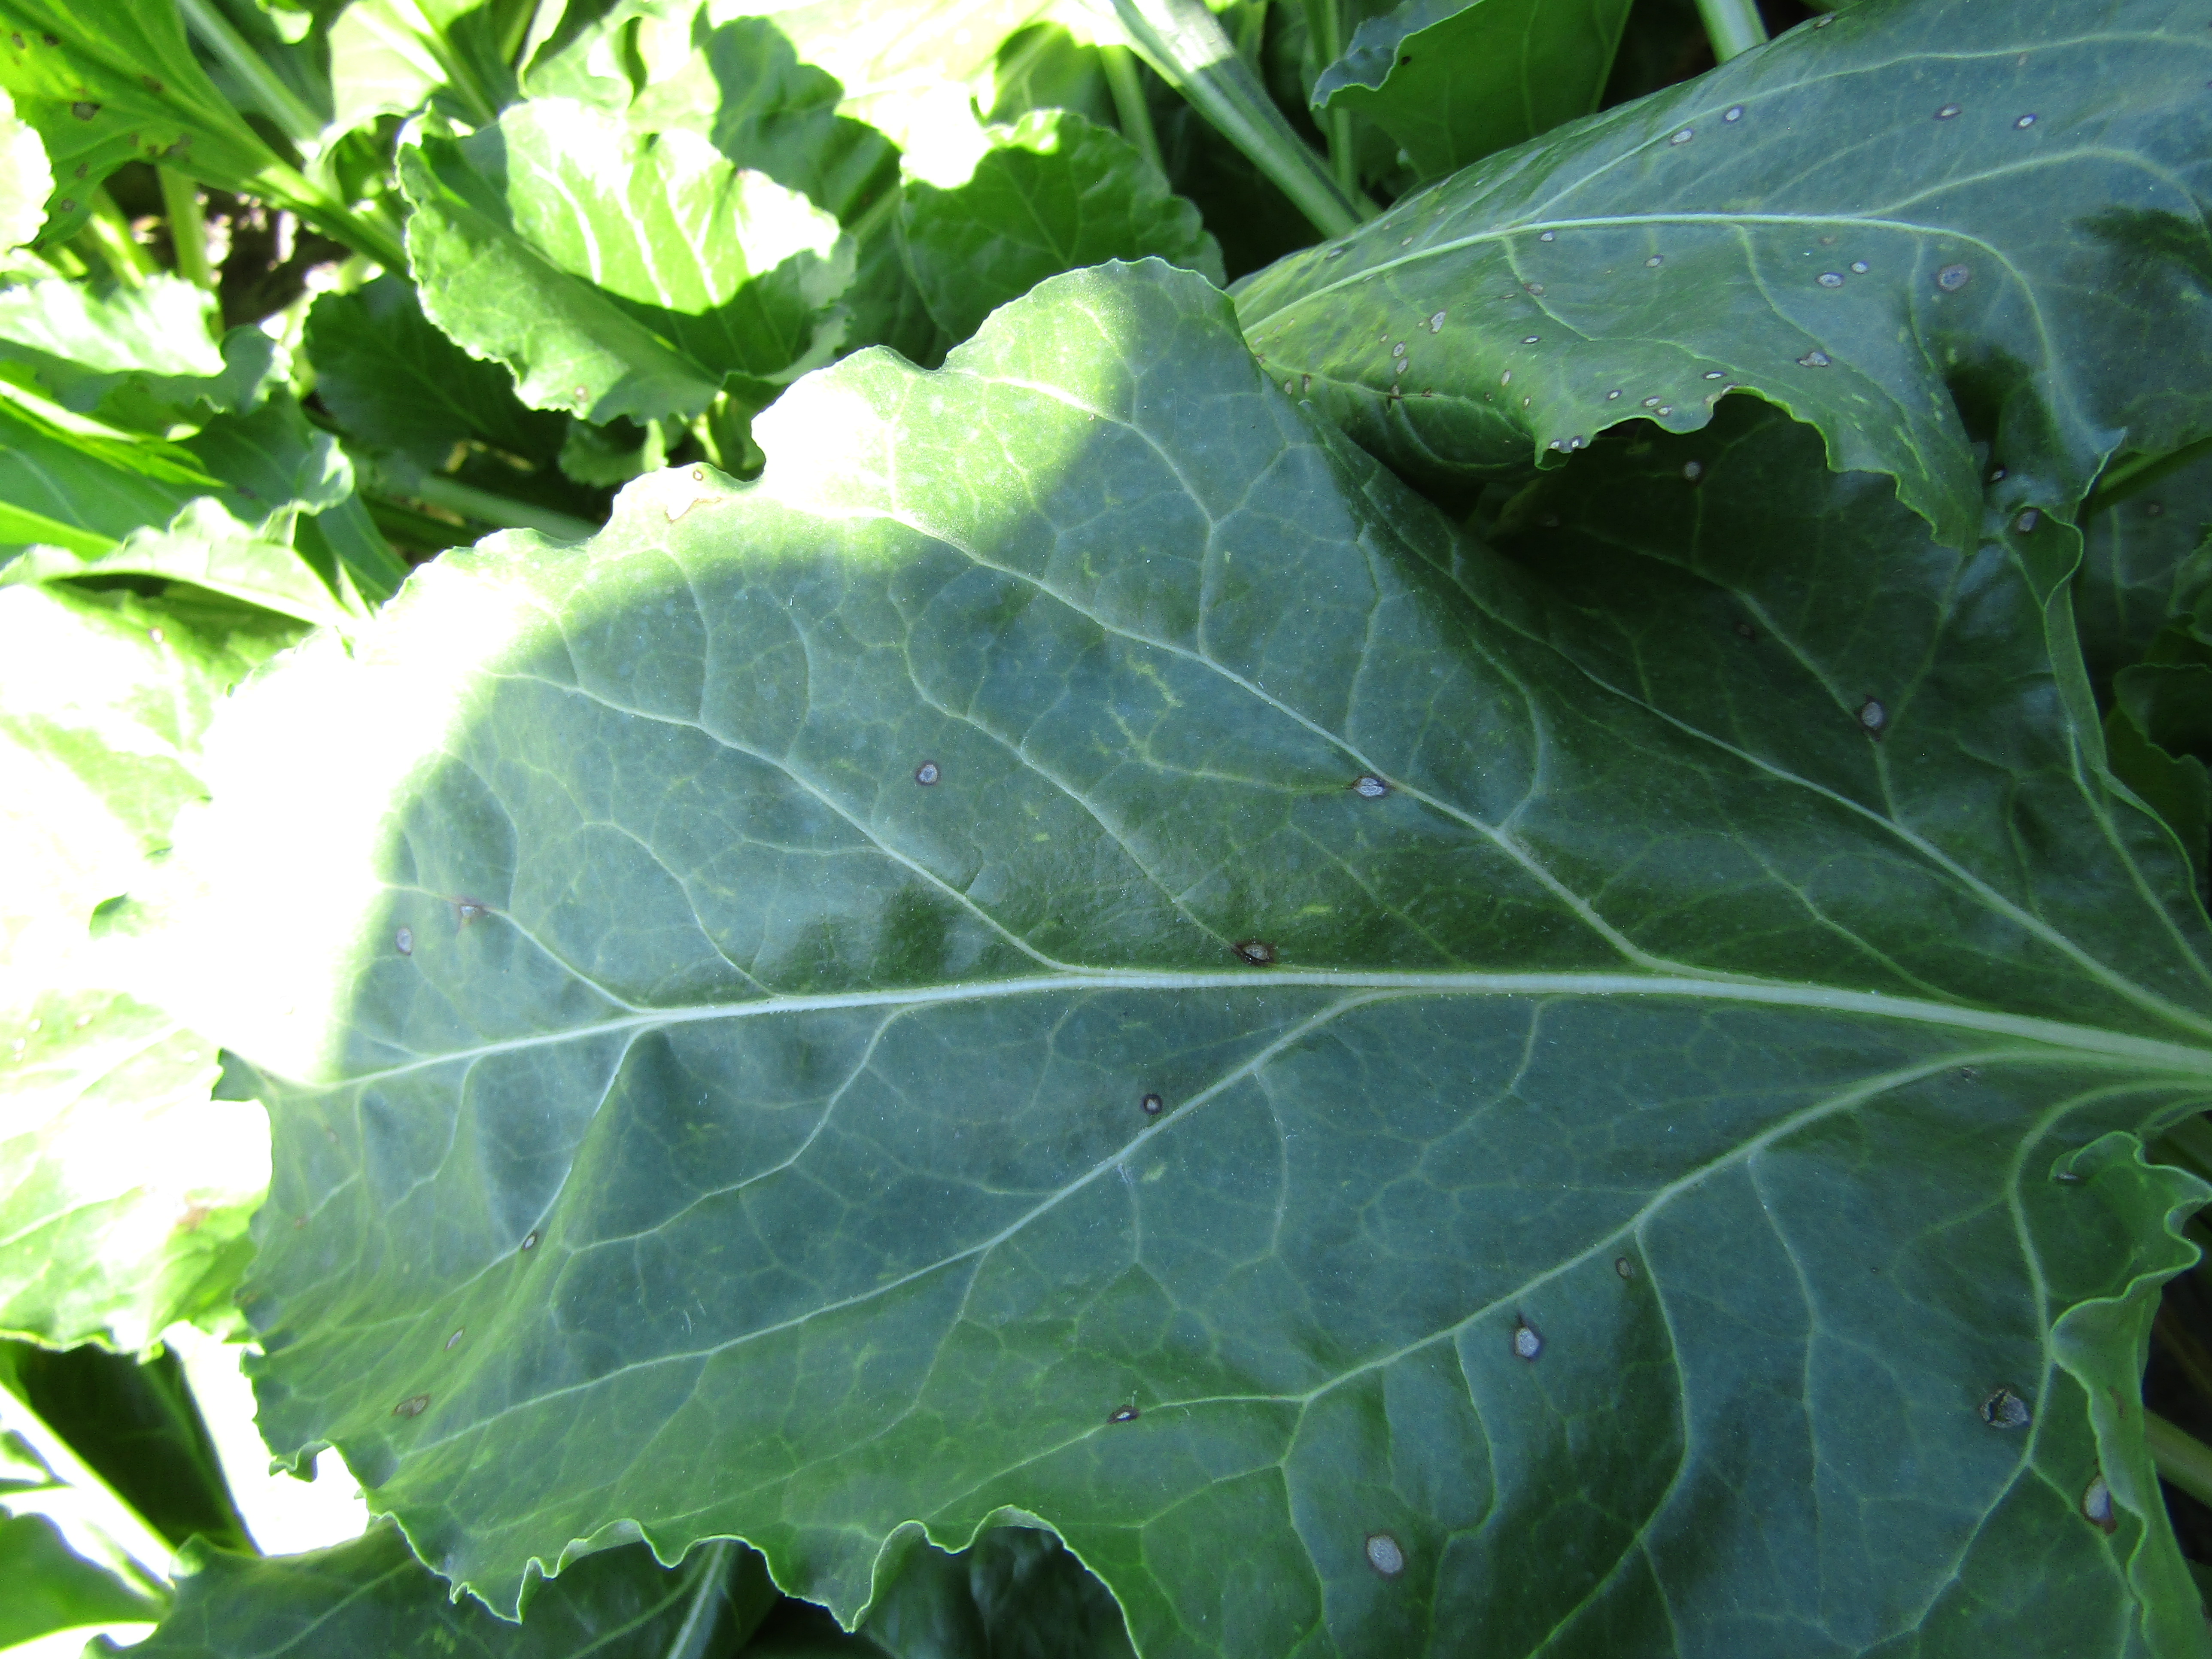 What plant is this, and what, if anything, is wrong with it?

beet, cercospora
